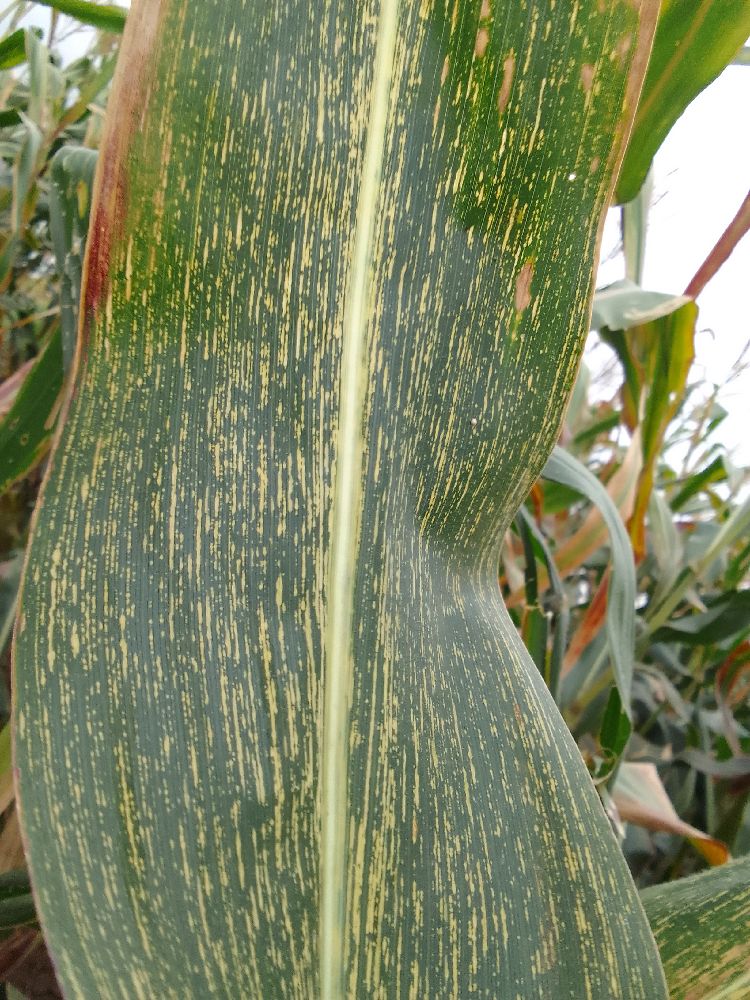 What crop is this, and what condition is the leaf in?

maize, maize streak virus
